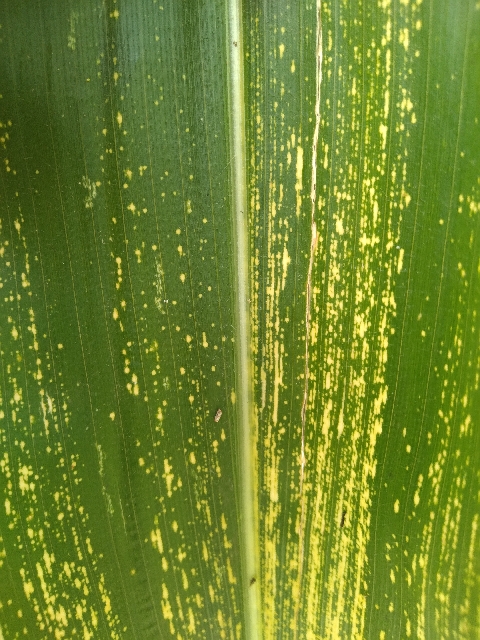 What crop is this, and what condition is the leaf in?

maize, maize streak virus
